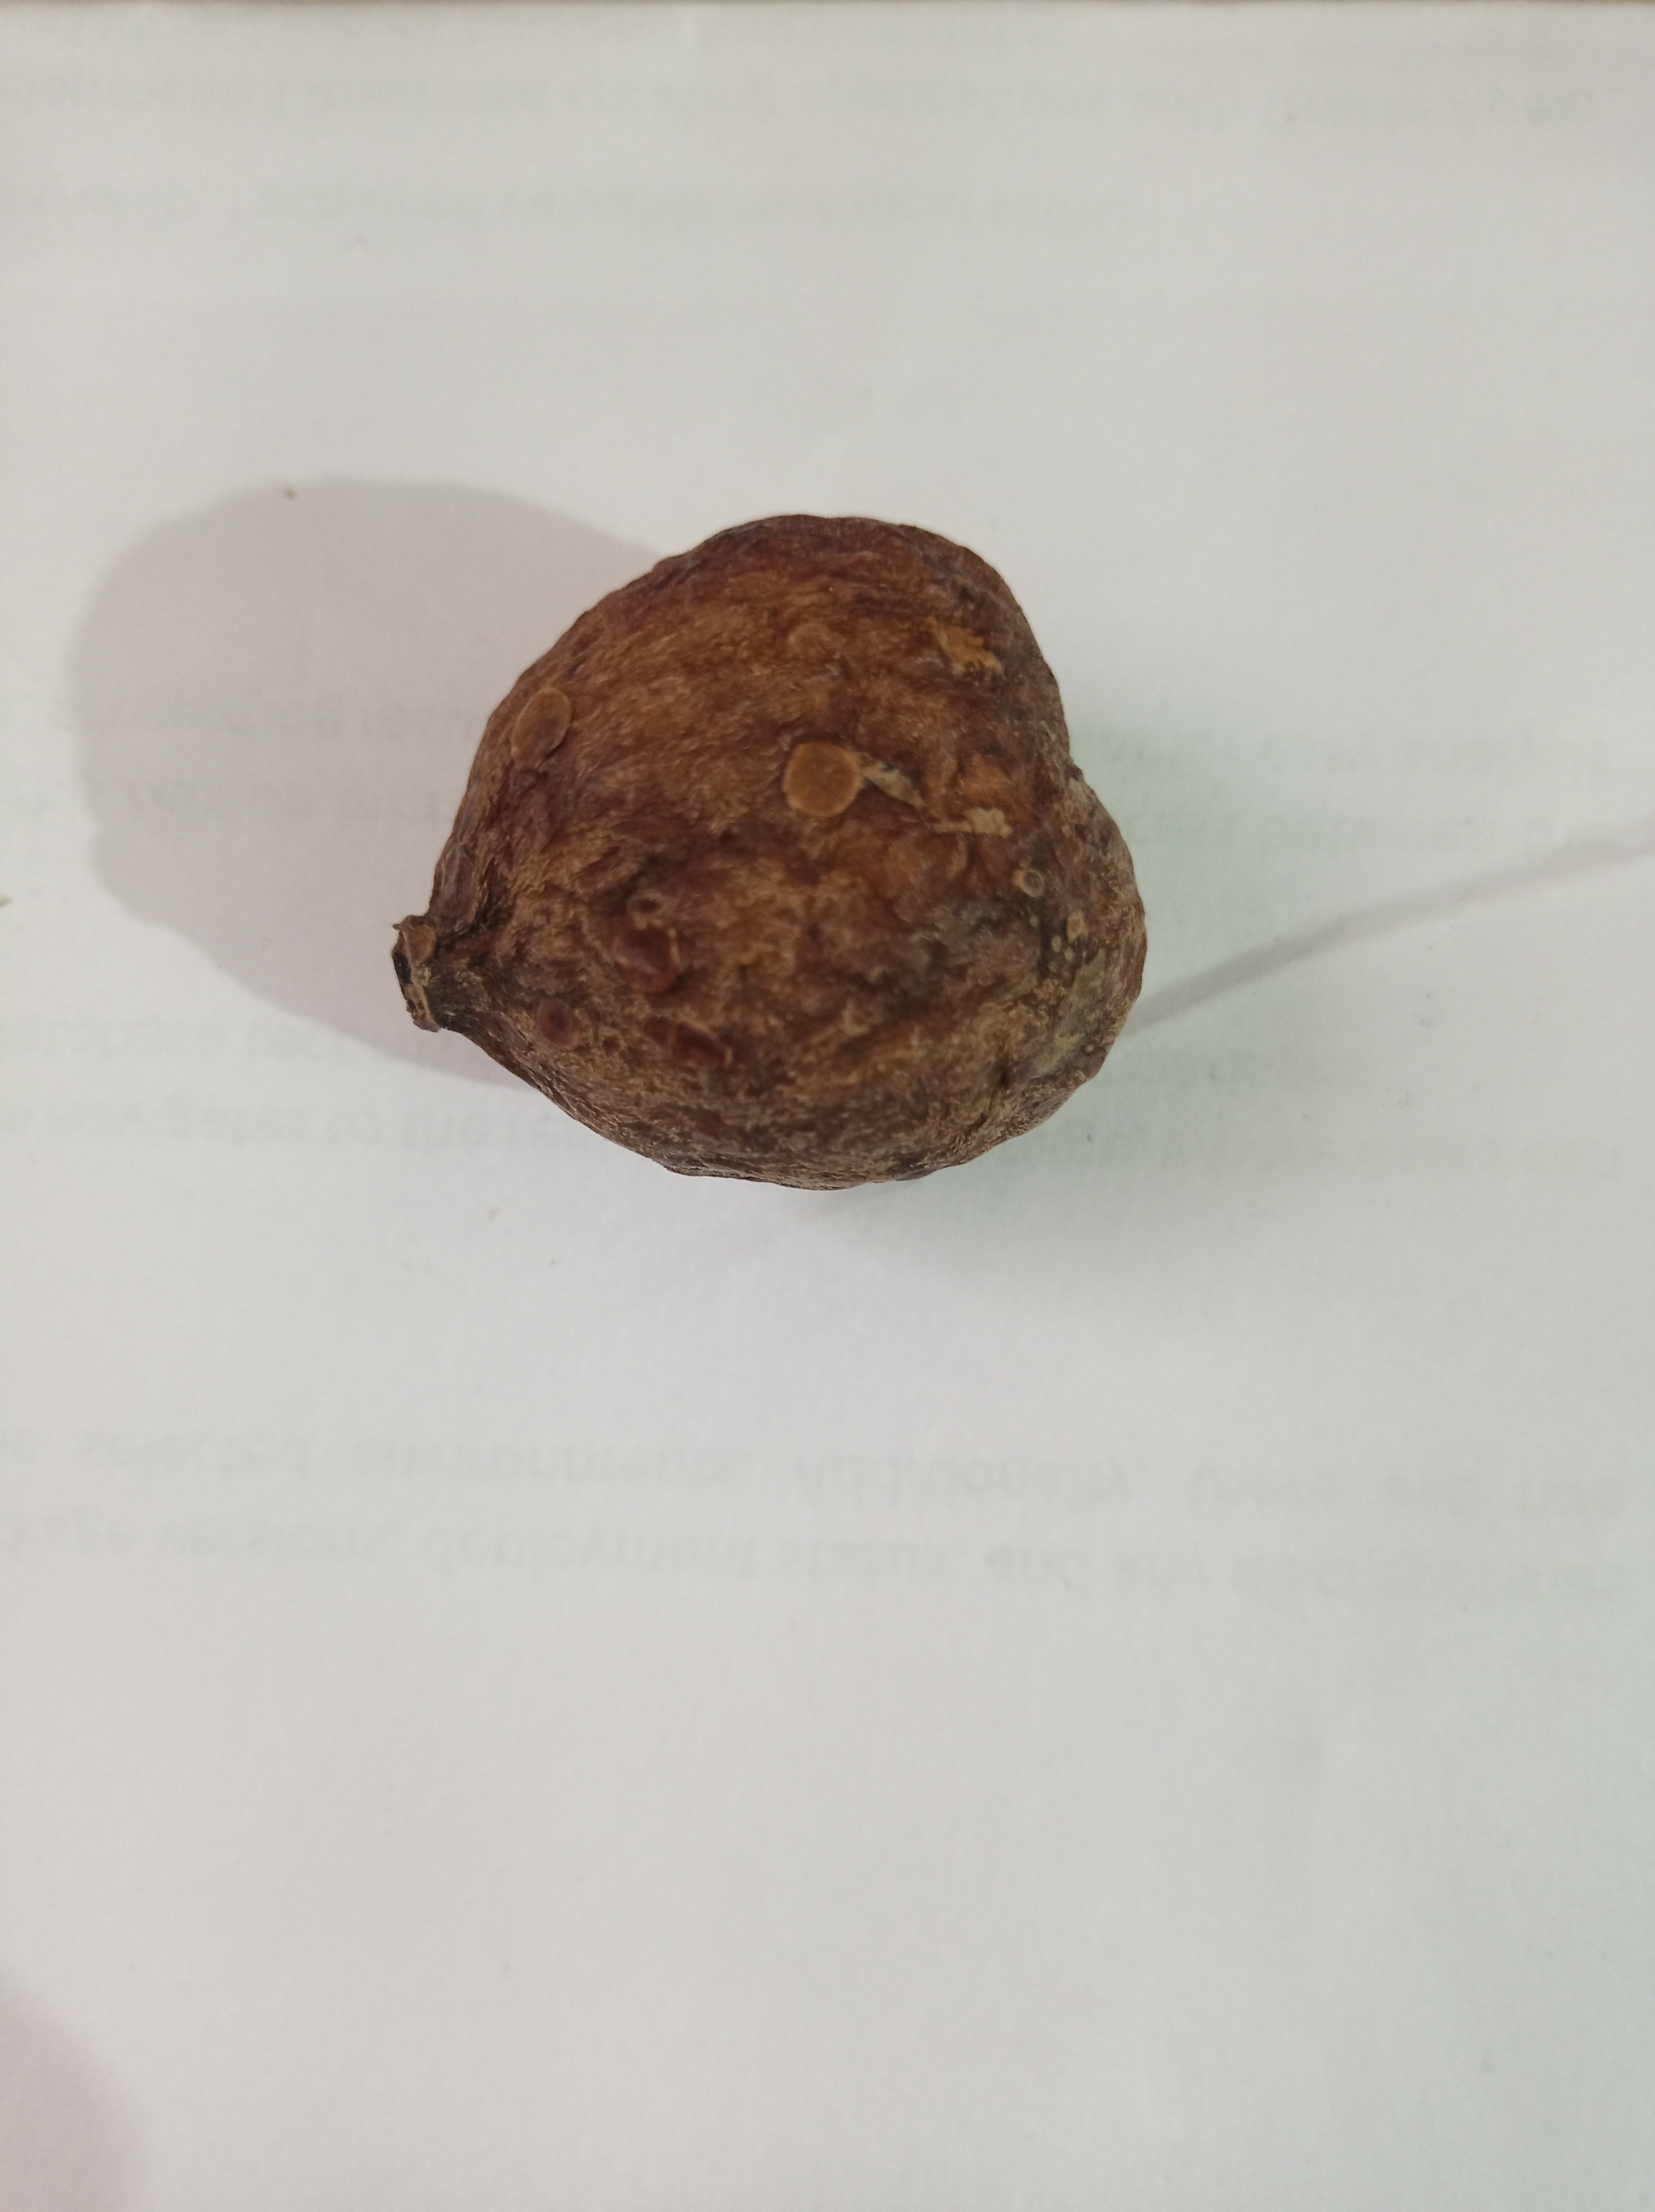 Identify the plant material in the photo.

madanphal
